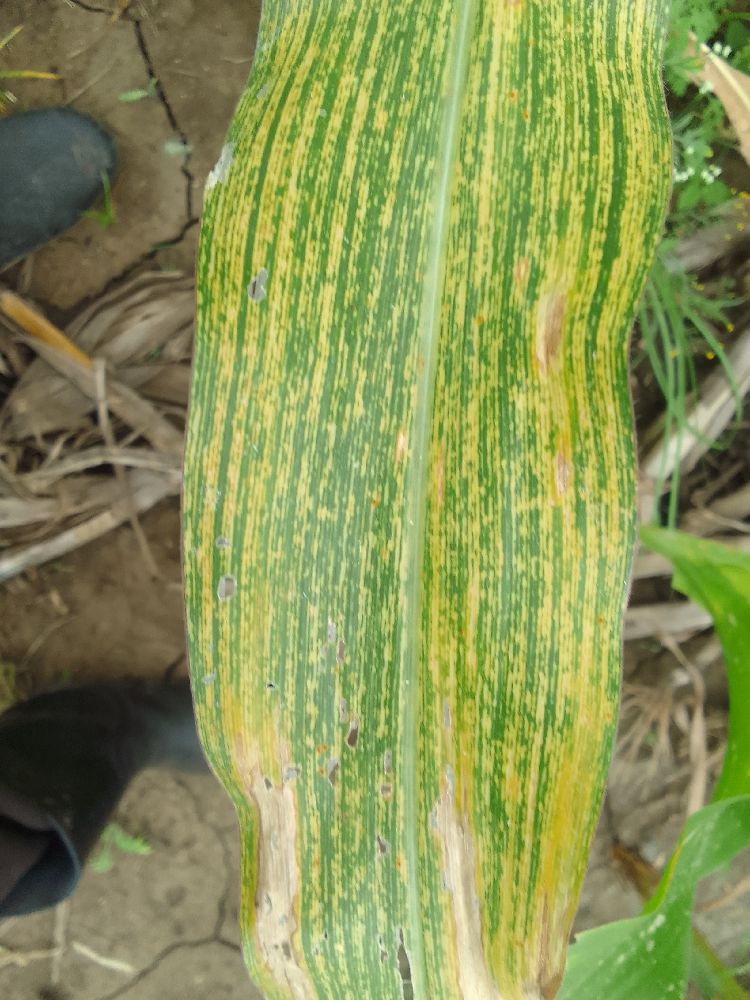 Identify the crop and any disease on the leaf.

maize, maize streak virus
